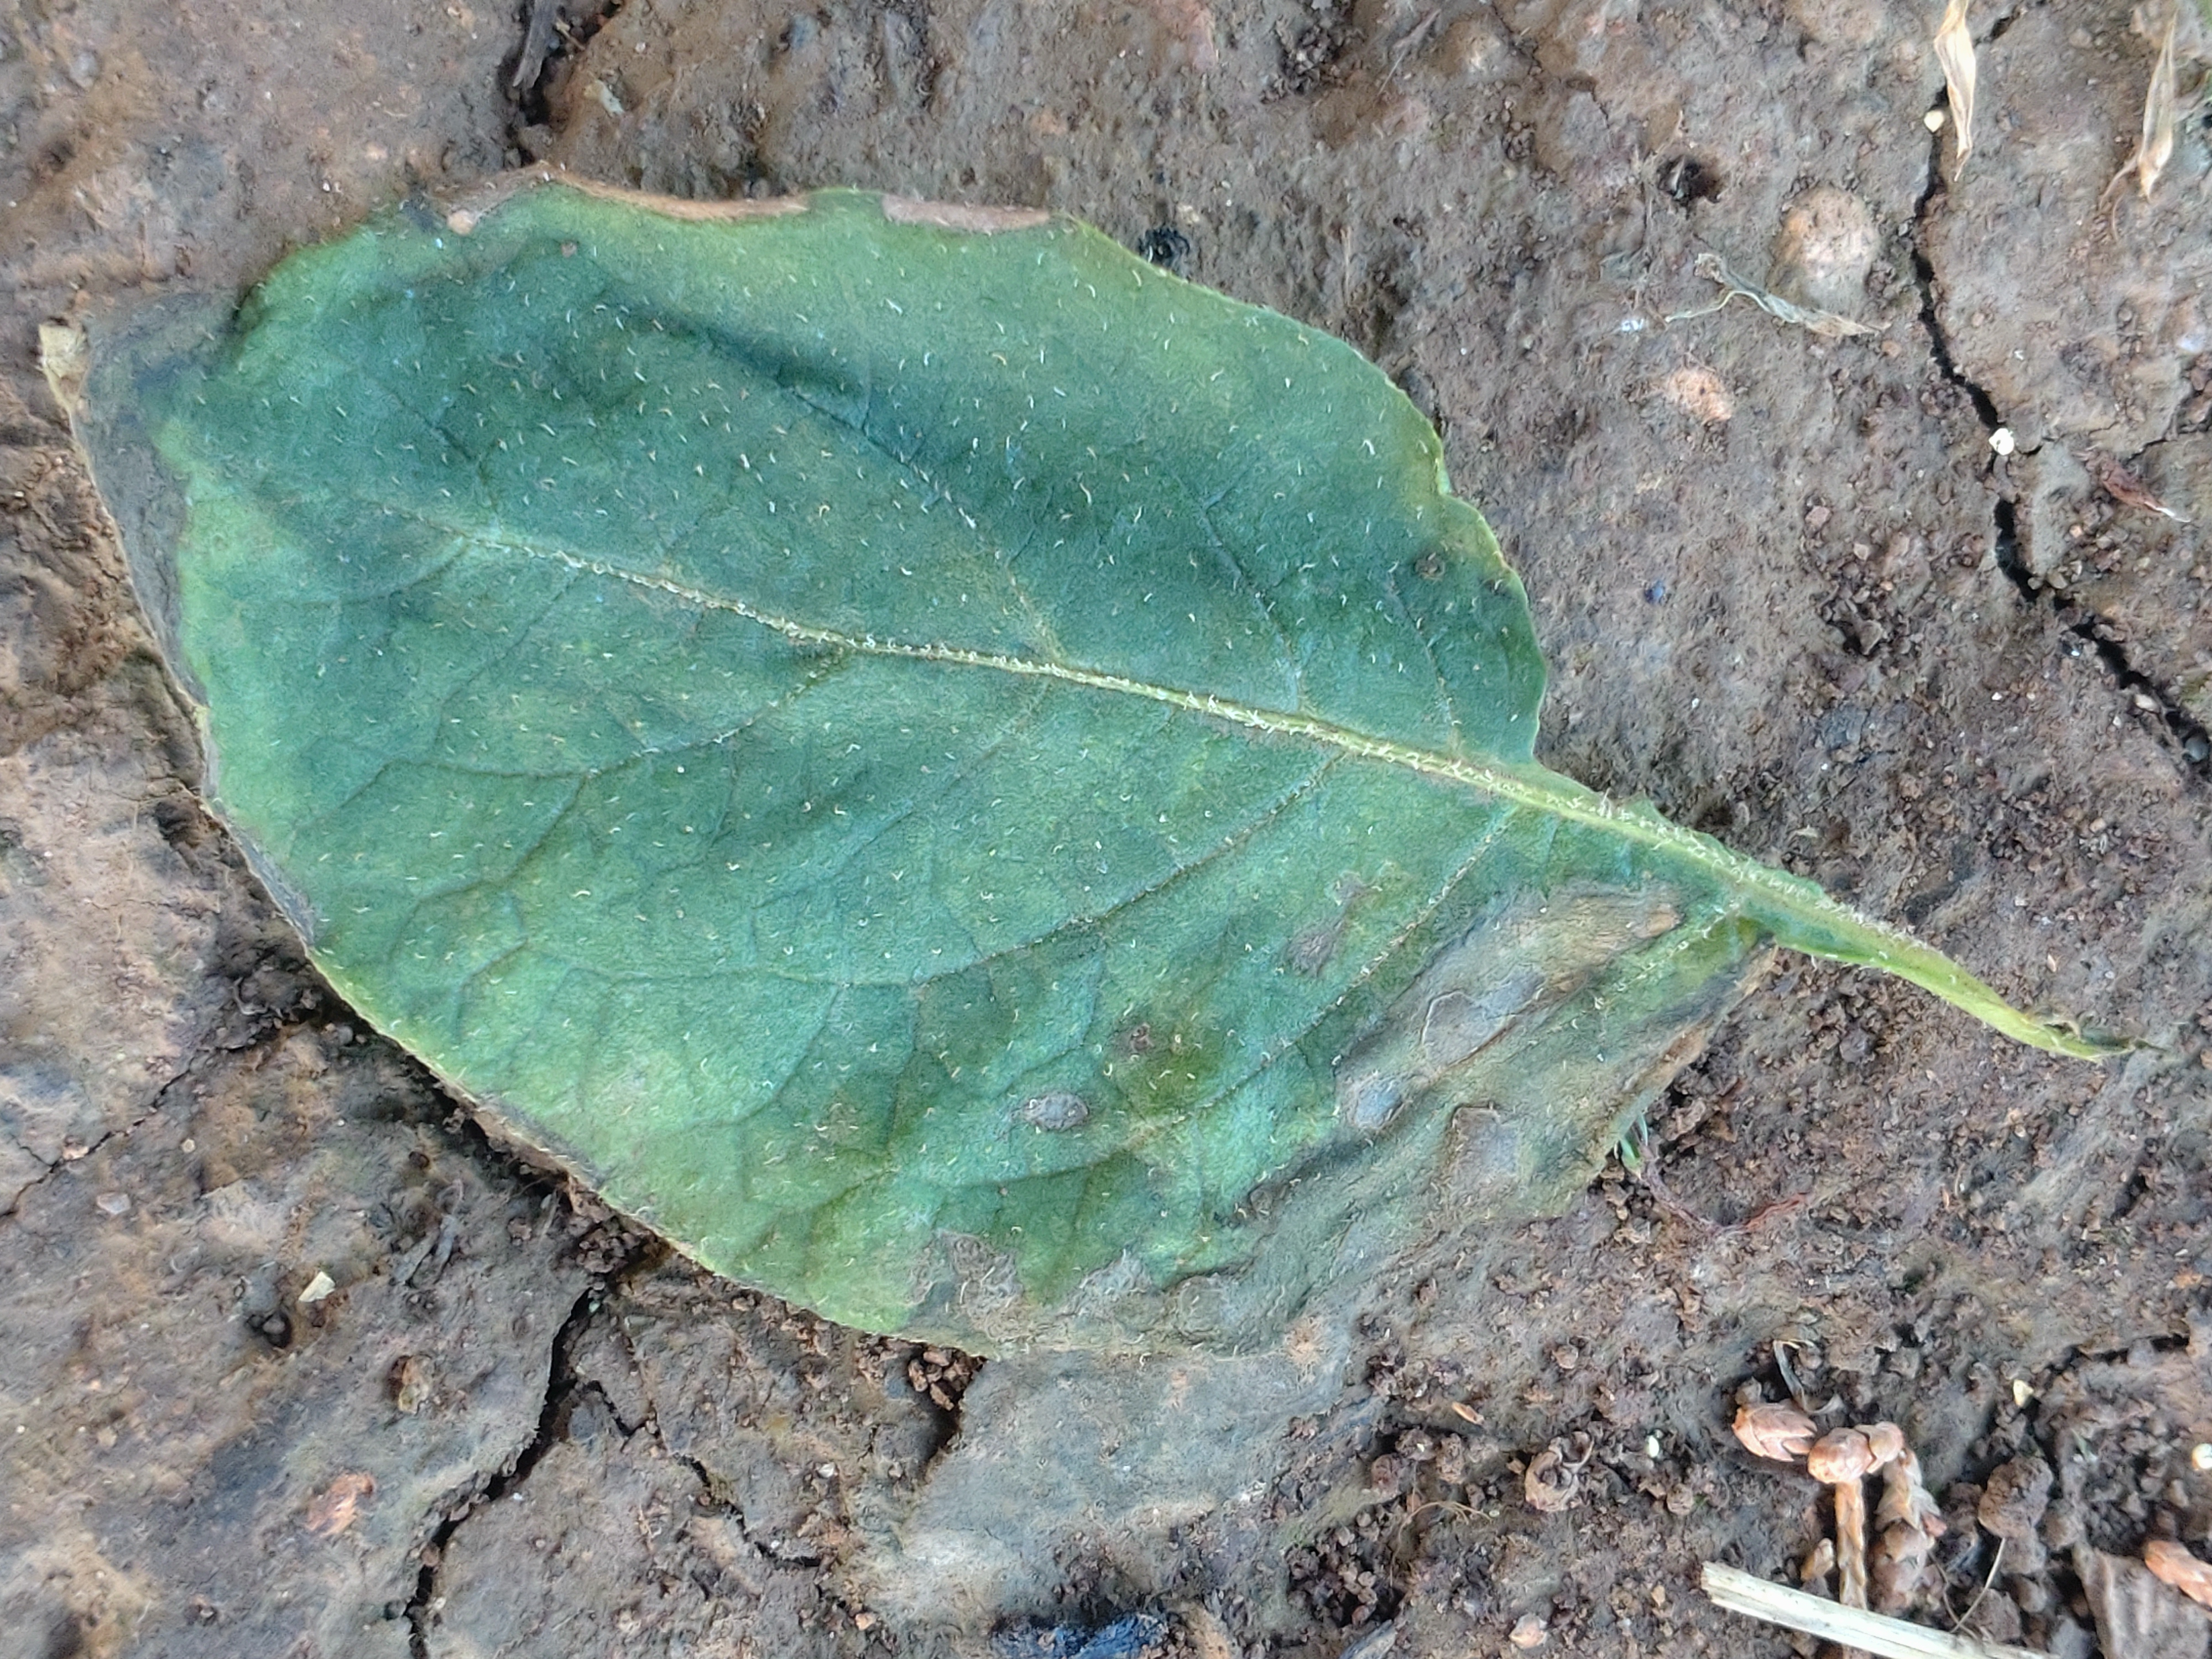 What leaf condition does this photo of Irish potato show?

early blight
